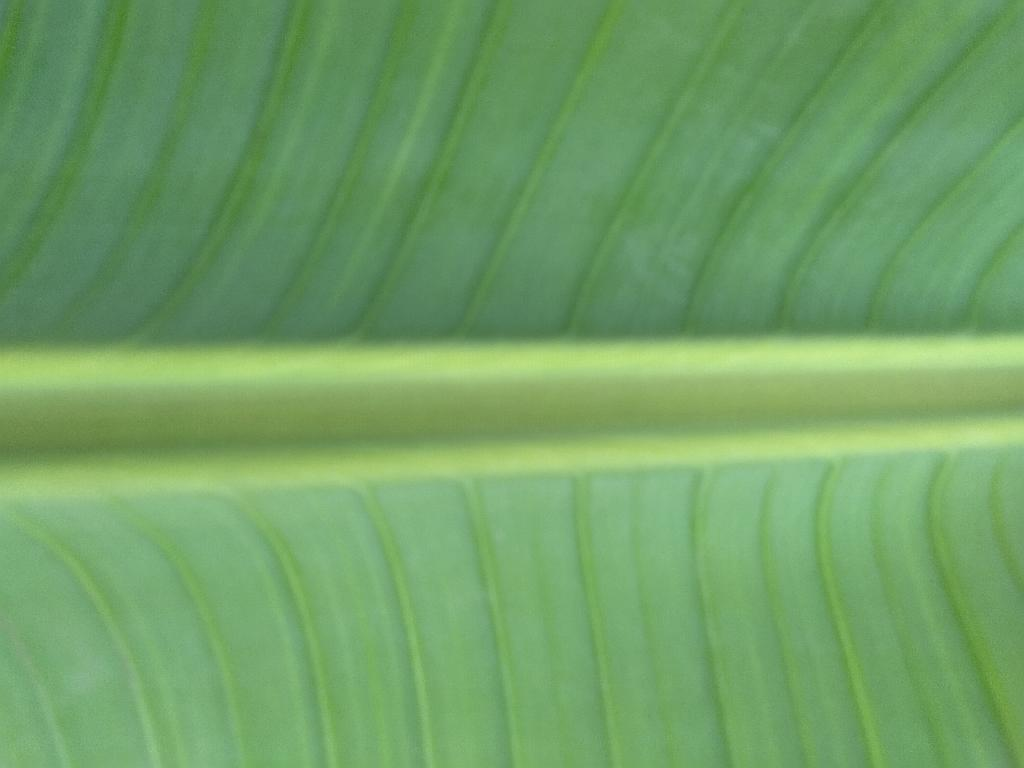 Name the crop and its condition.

banana, healthy
